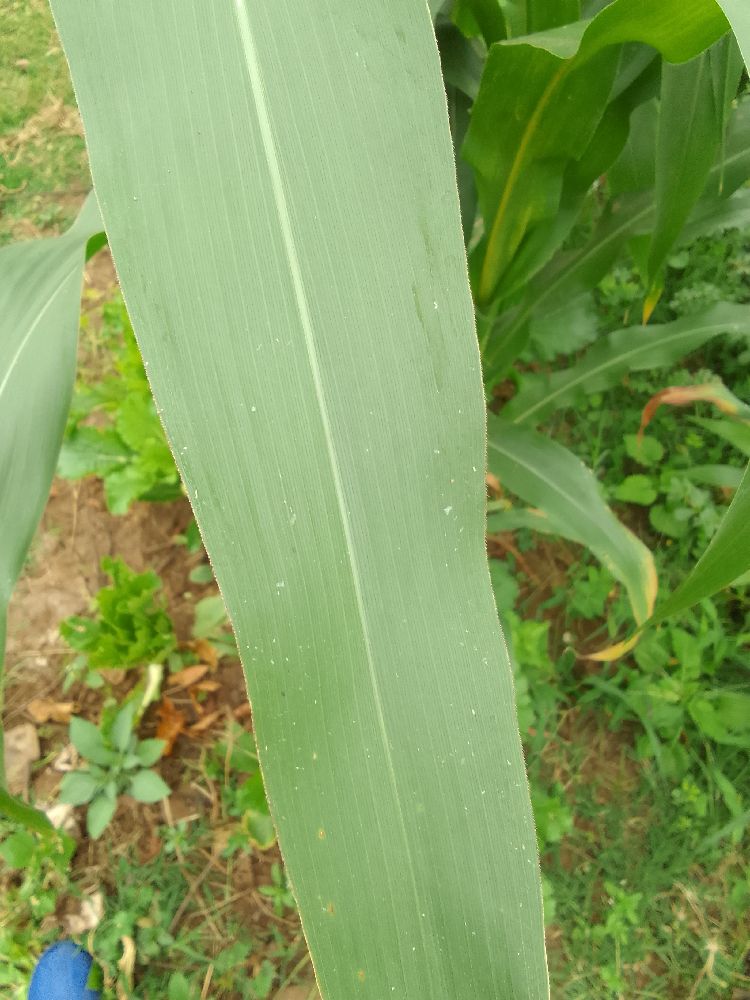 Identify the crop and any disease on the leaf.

maize, healthy
